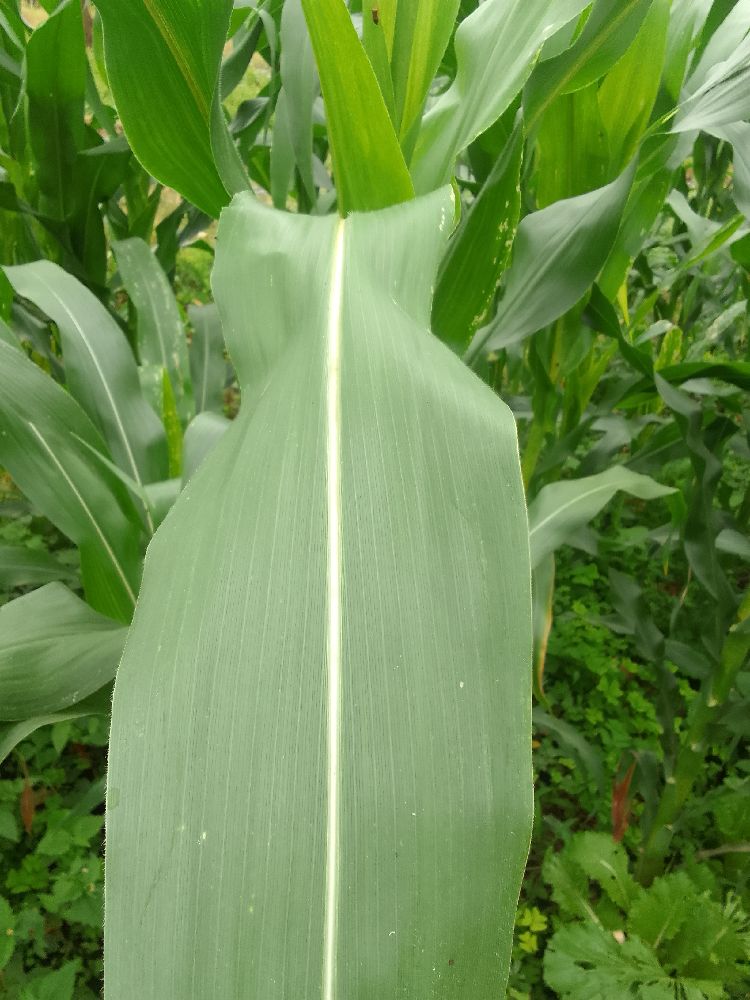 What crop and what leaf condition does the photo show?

maize, healthy
